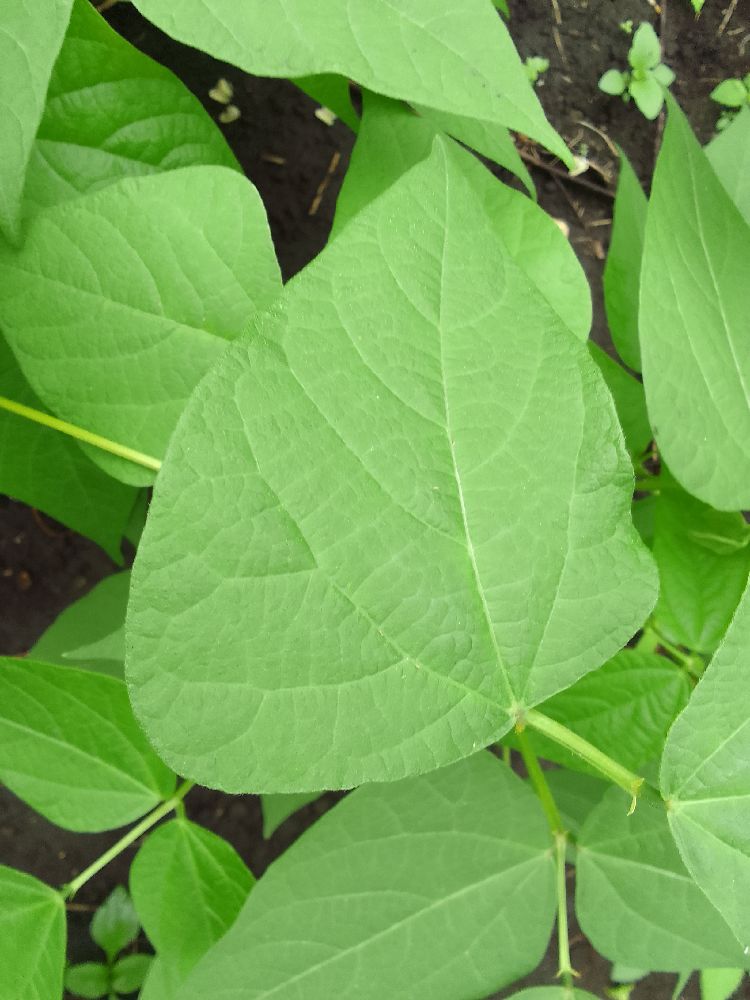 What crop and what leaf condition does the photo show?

common bean, healthy
